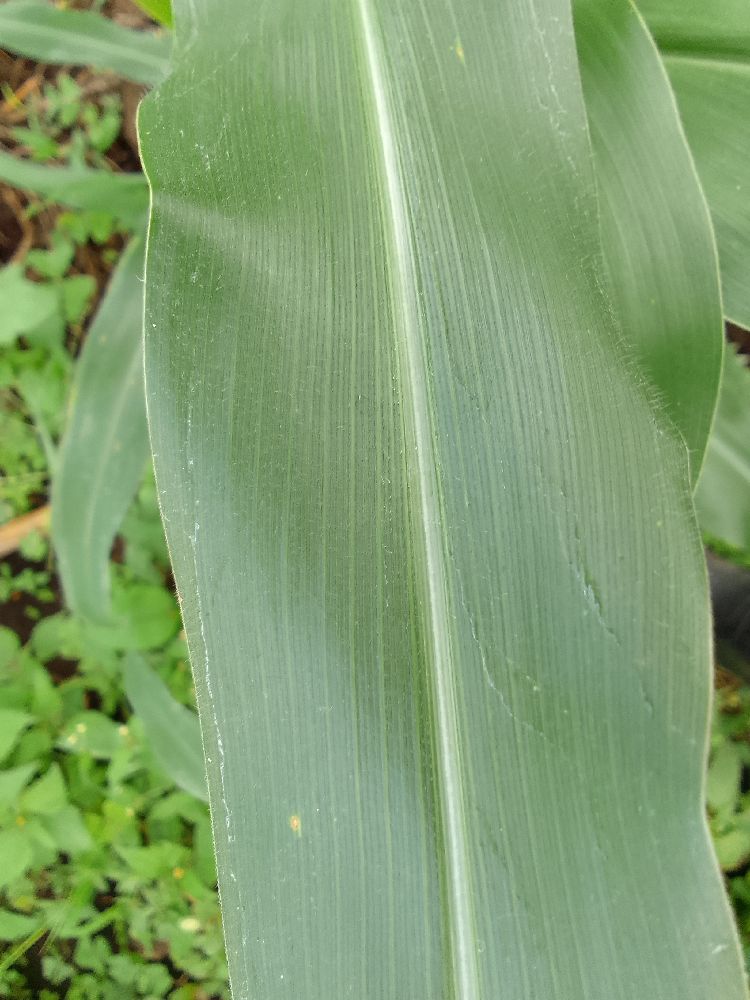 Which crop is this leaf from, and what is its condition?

maize, healthy
